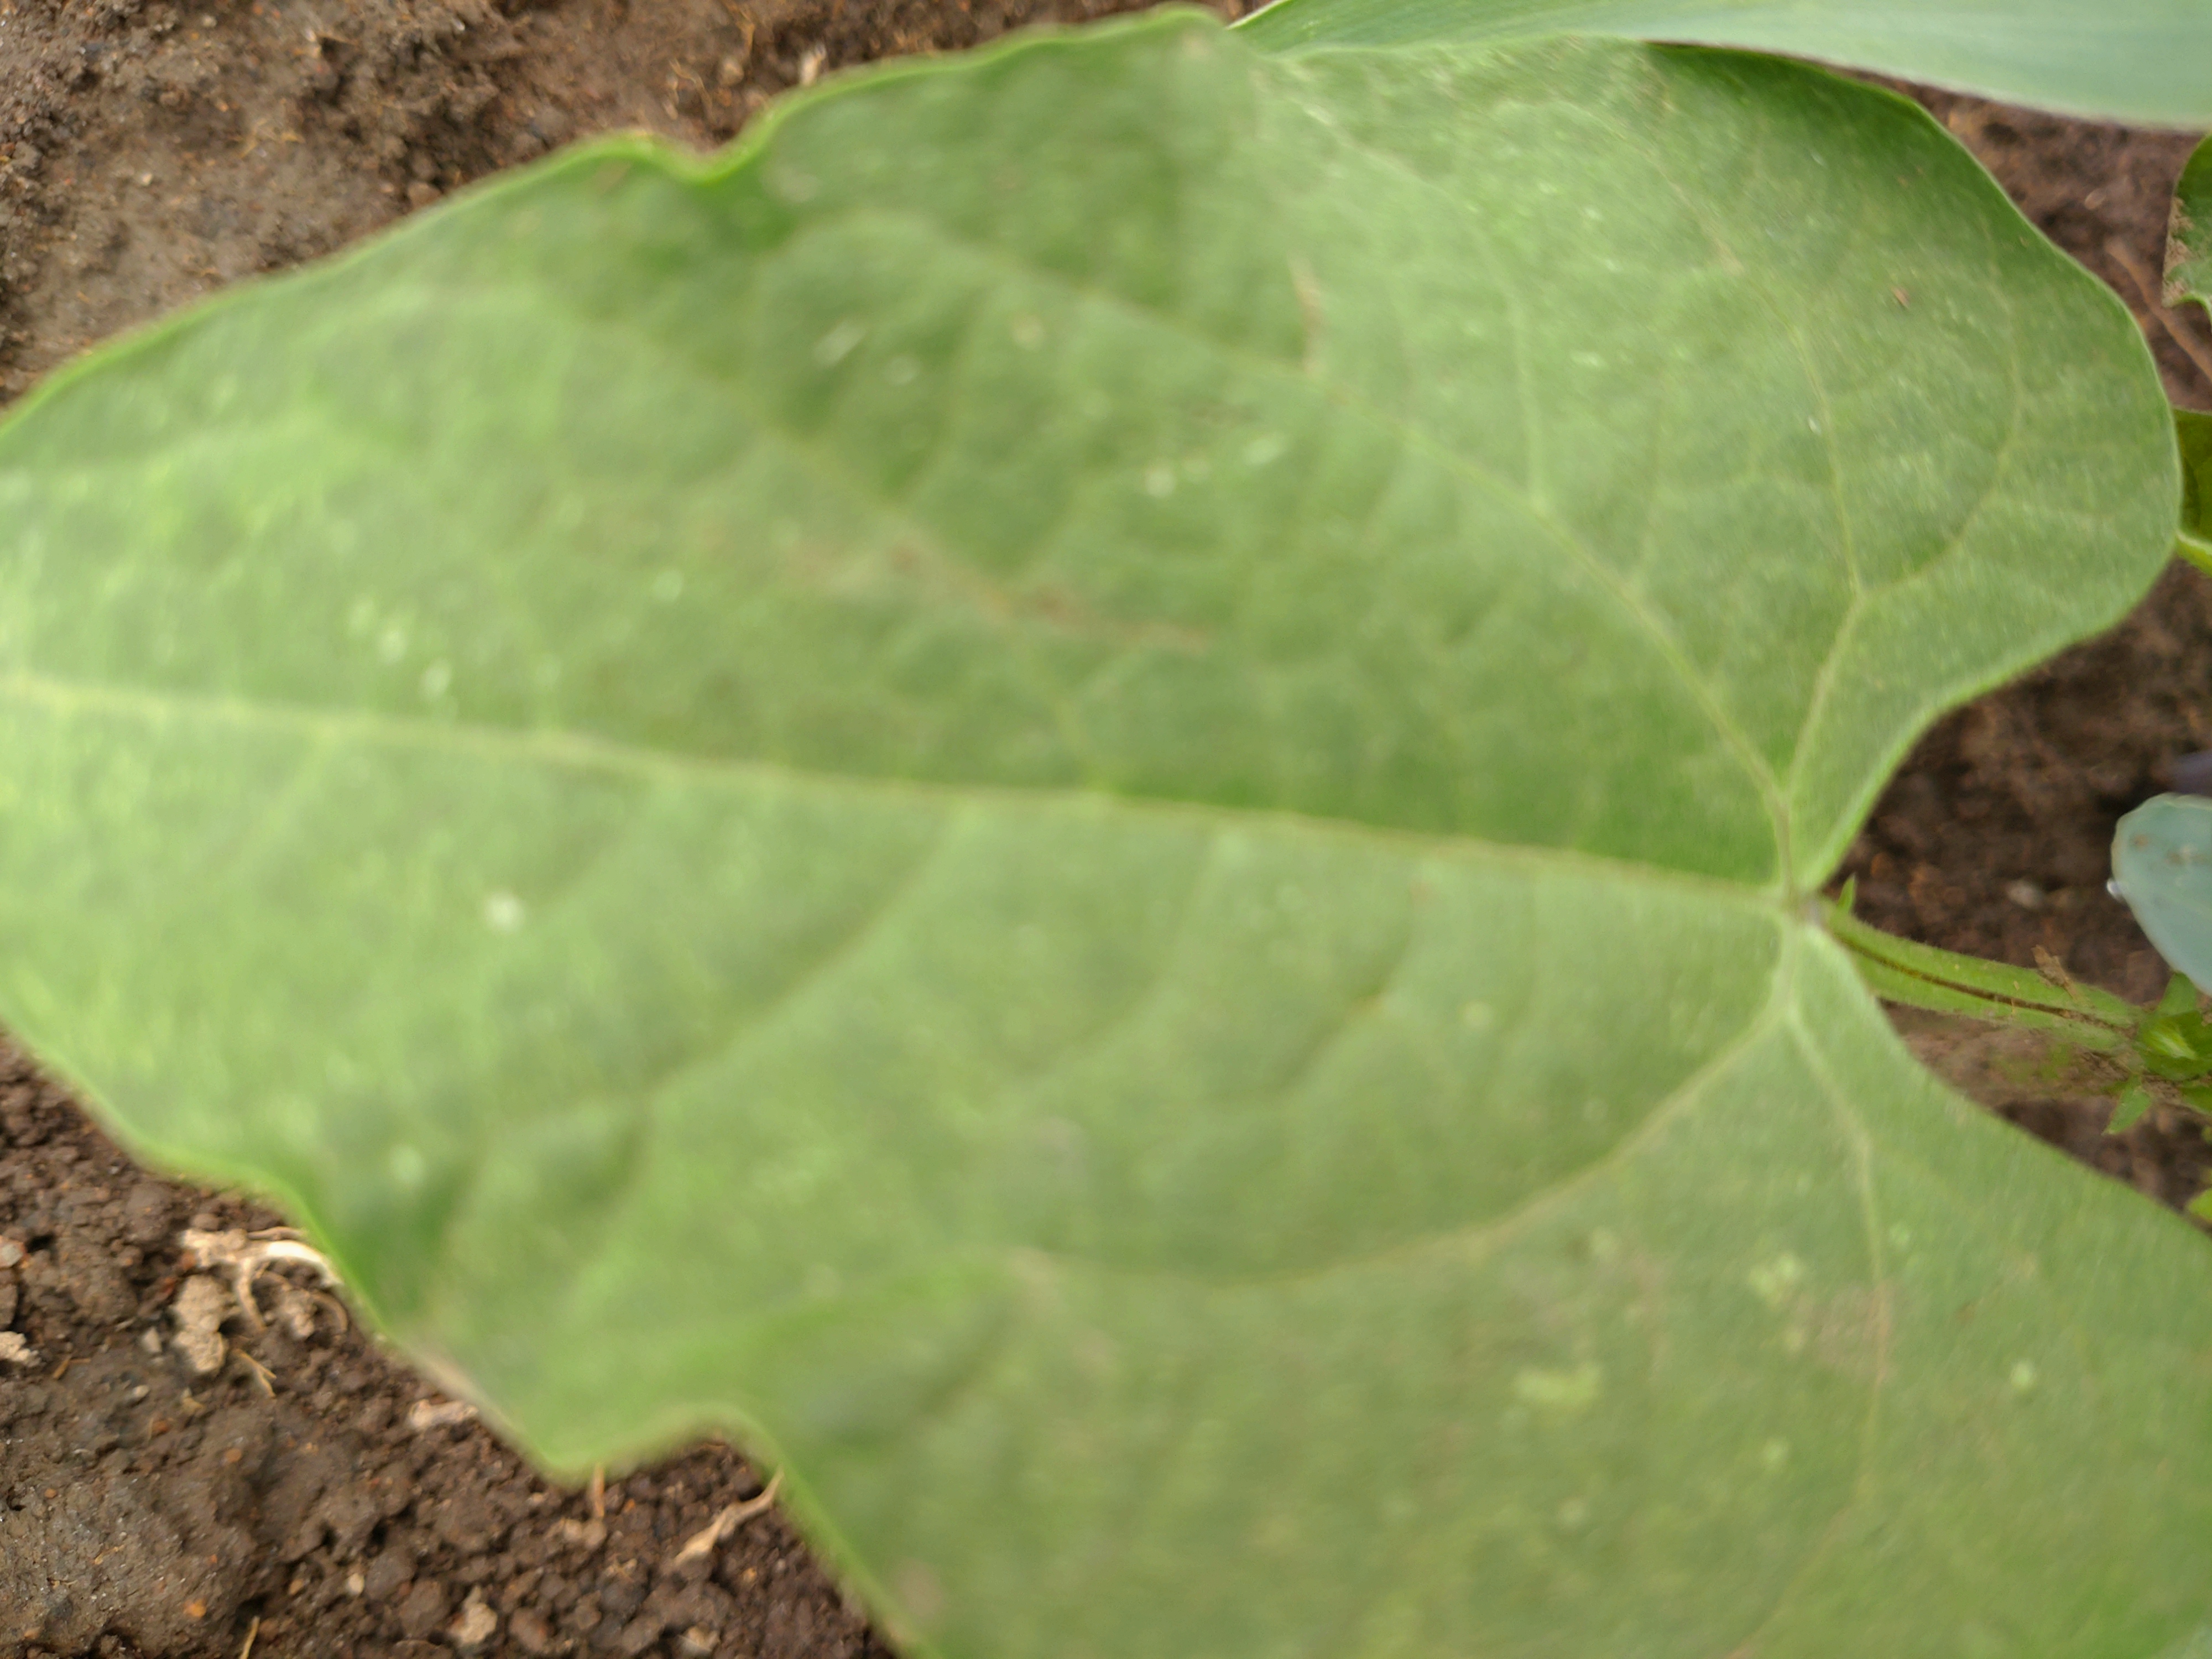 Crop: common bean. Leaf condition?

healthy
